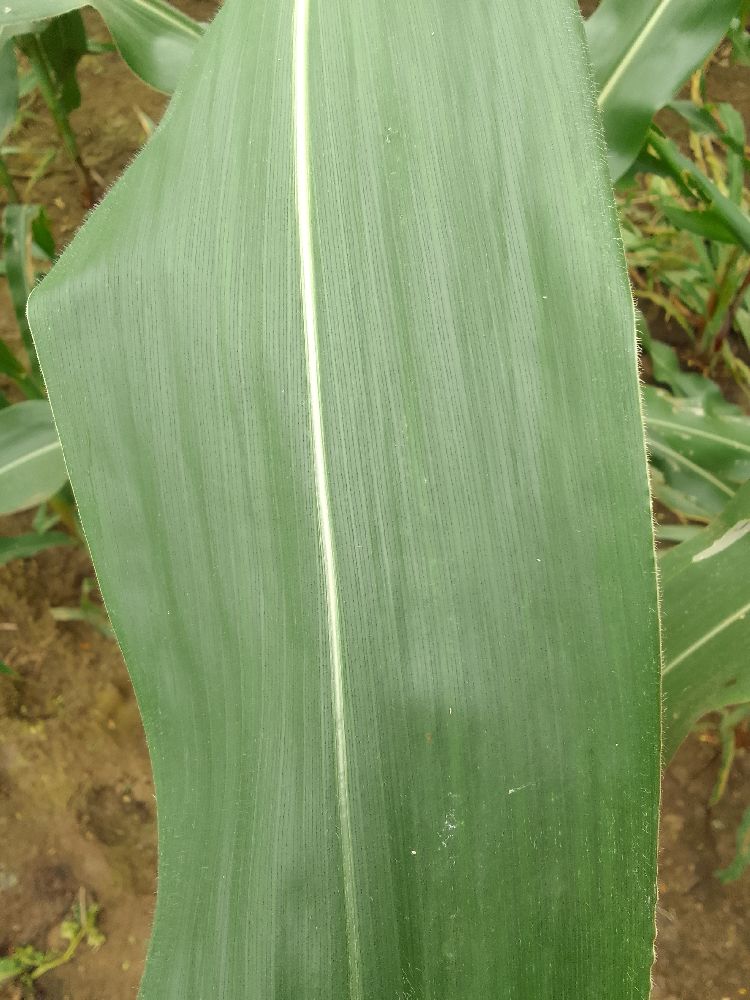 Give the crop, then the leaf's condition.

maize, healthy
